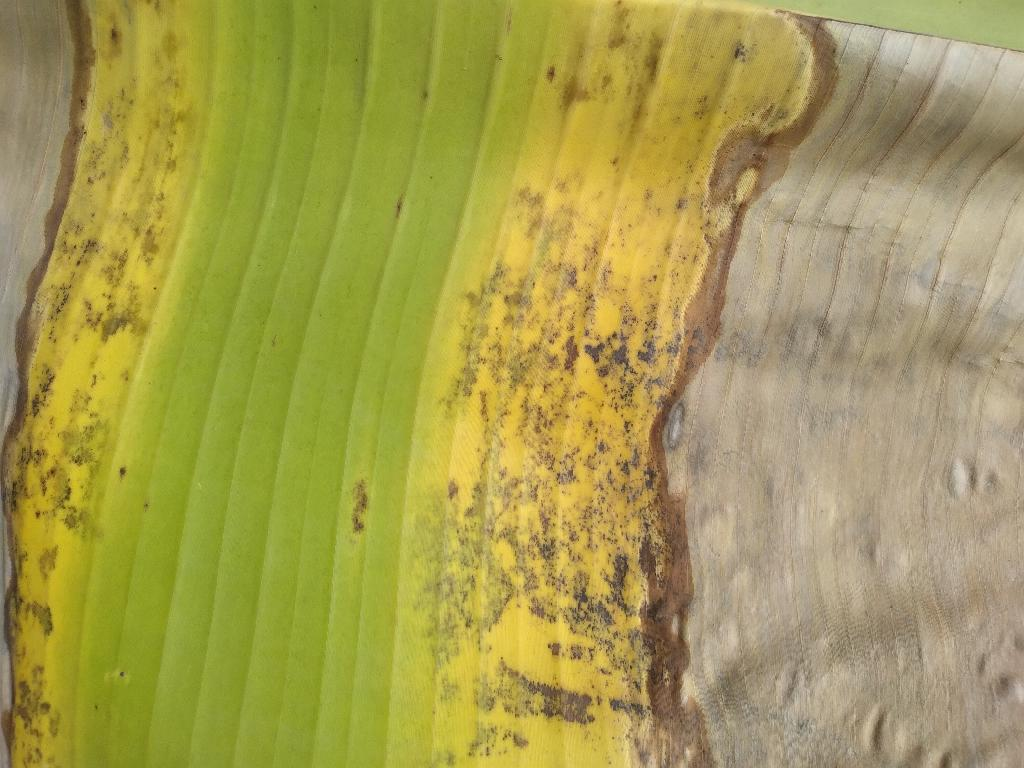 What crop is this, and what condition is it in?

banana, black sigatoka
